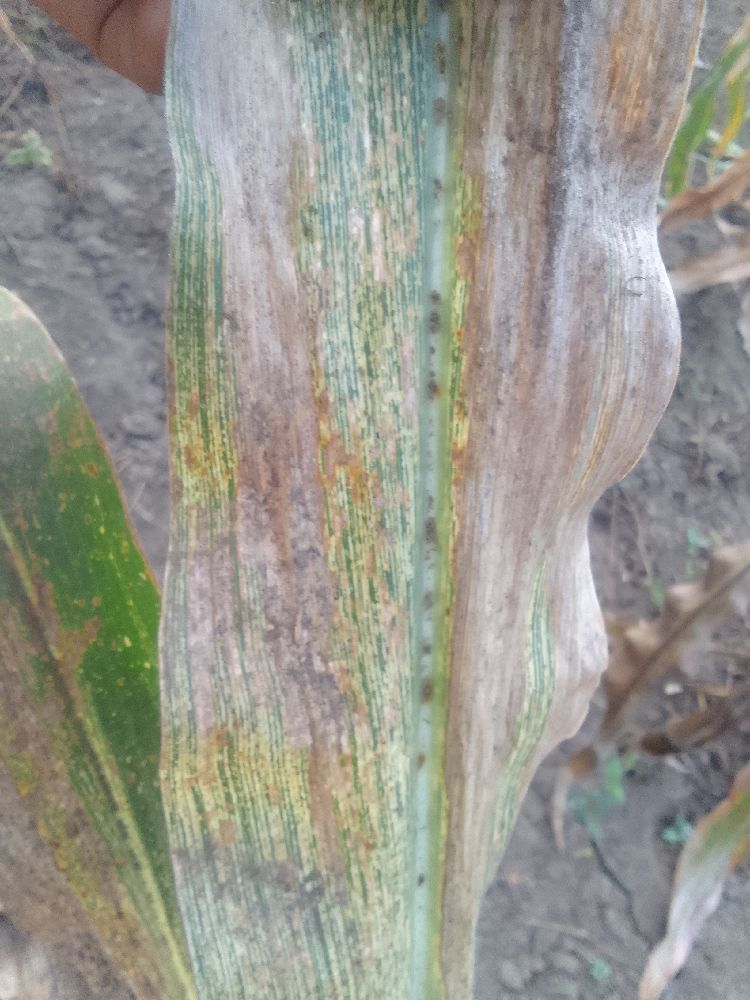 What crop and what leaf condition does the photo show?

maize, maize streak virus
